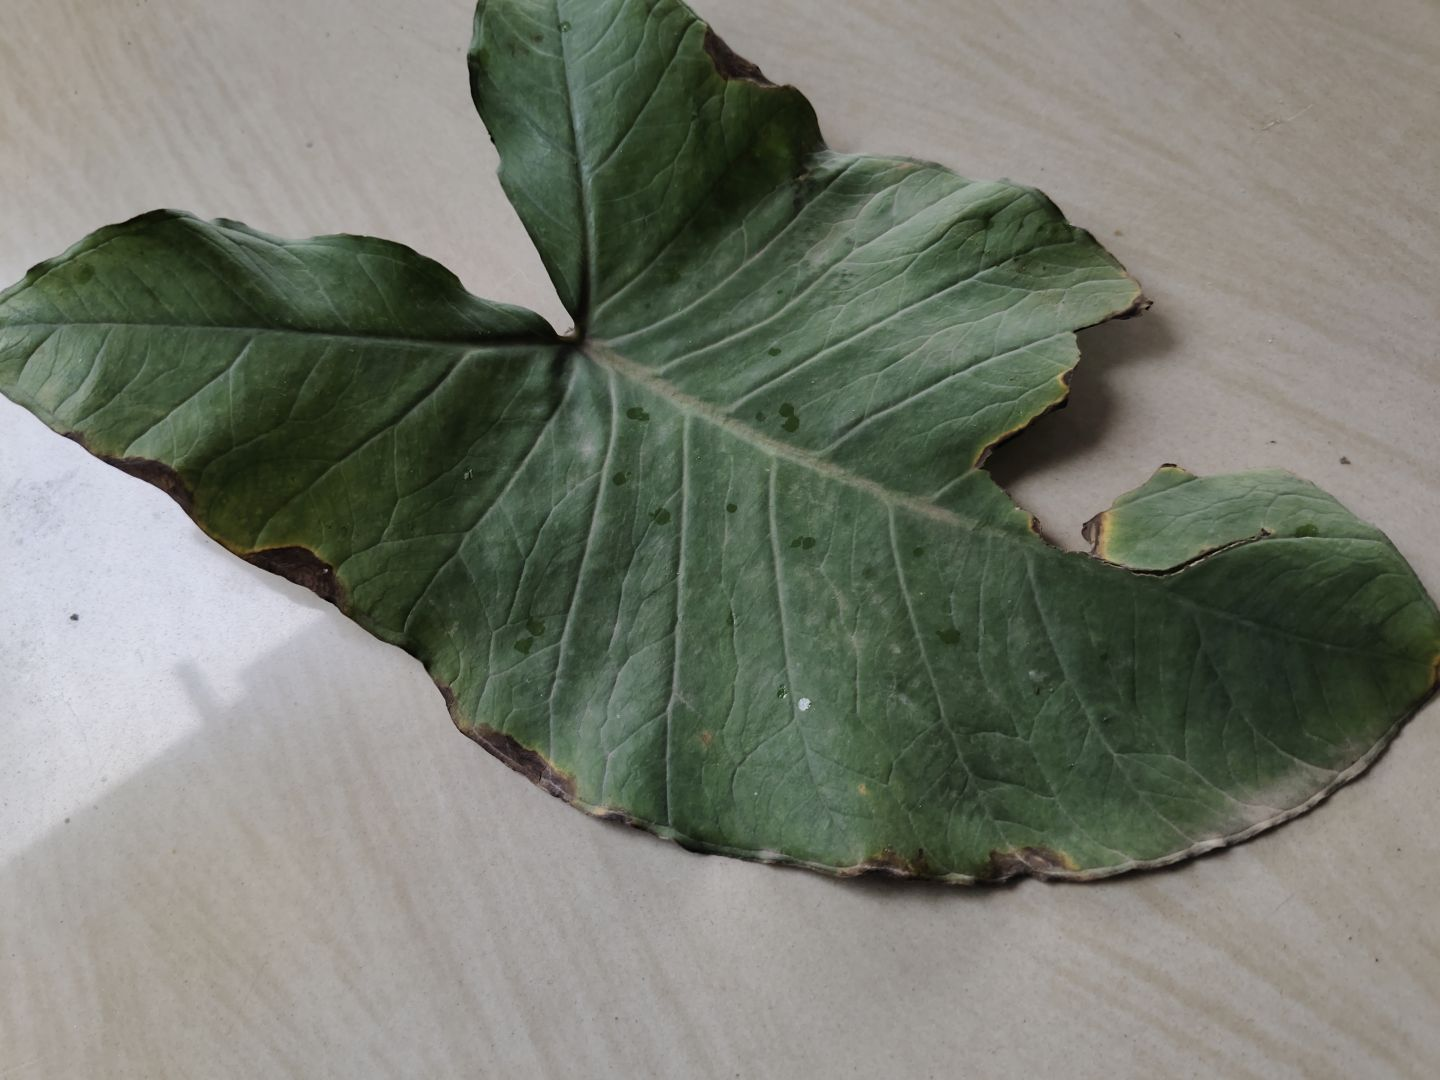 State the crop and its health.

taro, leaf blight
